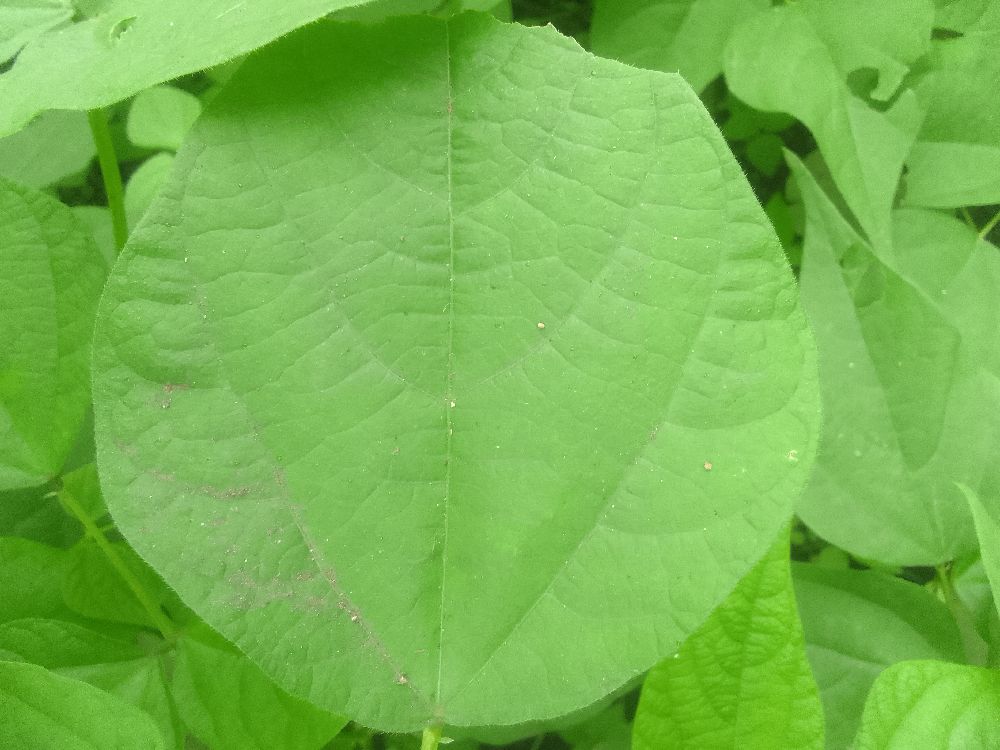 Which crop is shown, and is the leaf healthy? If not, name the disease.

common bean, healthy
